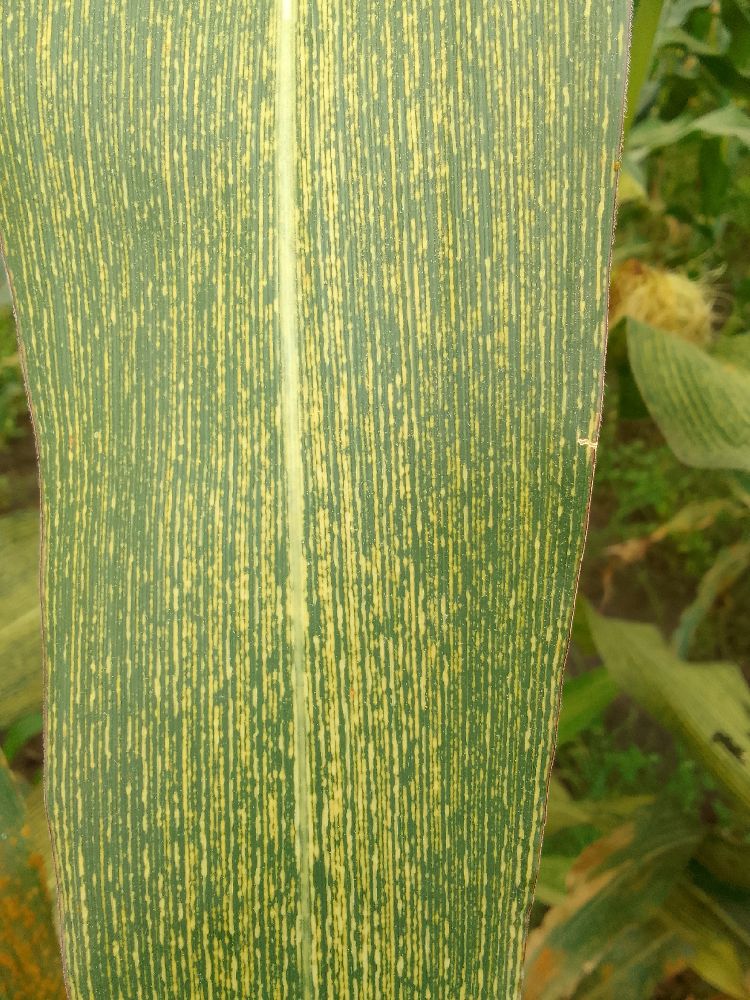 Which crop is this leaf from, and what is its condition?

maize, maize streak virus
